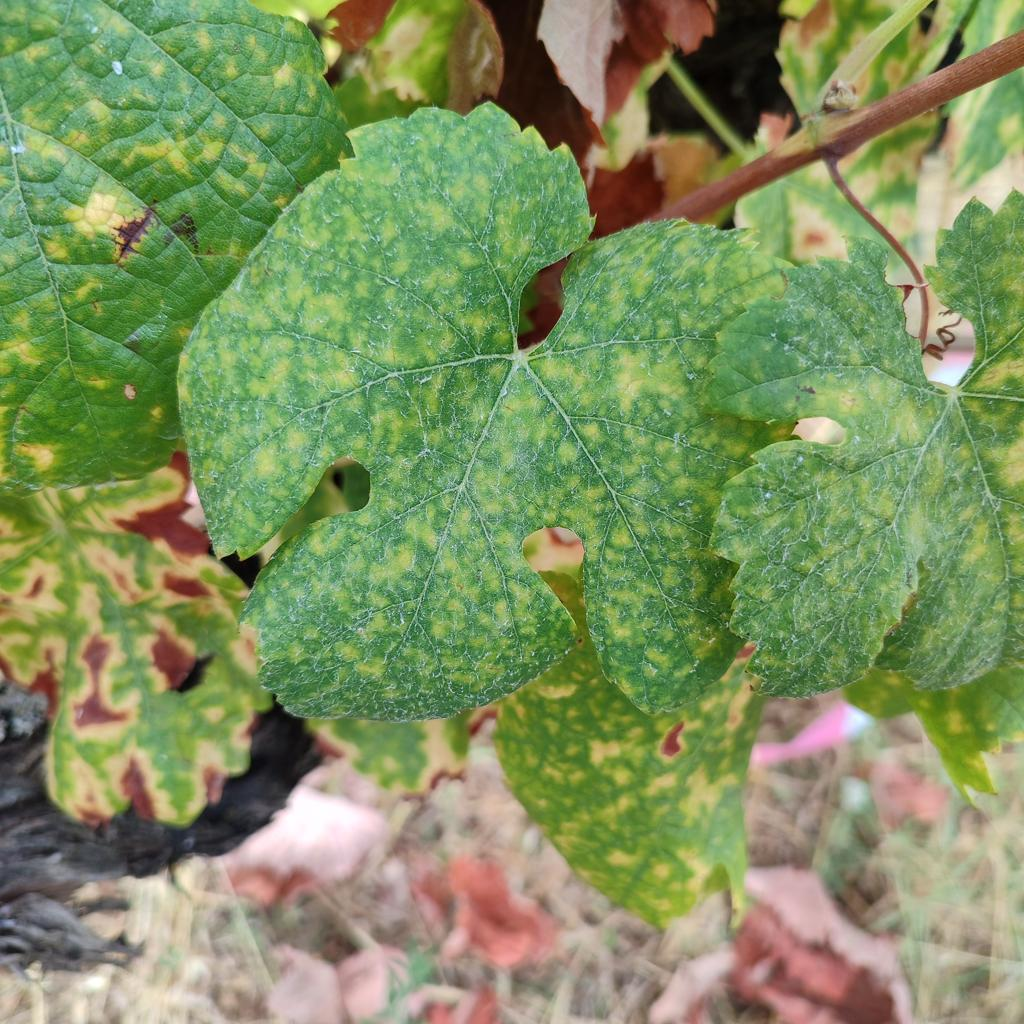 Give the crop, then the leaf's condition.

grapevine, esca complex
